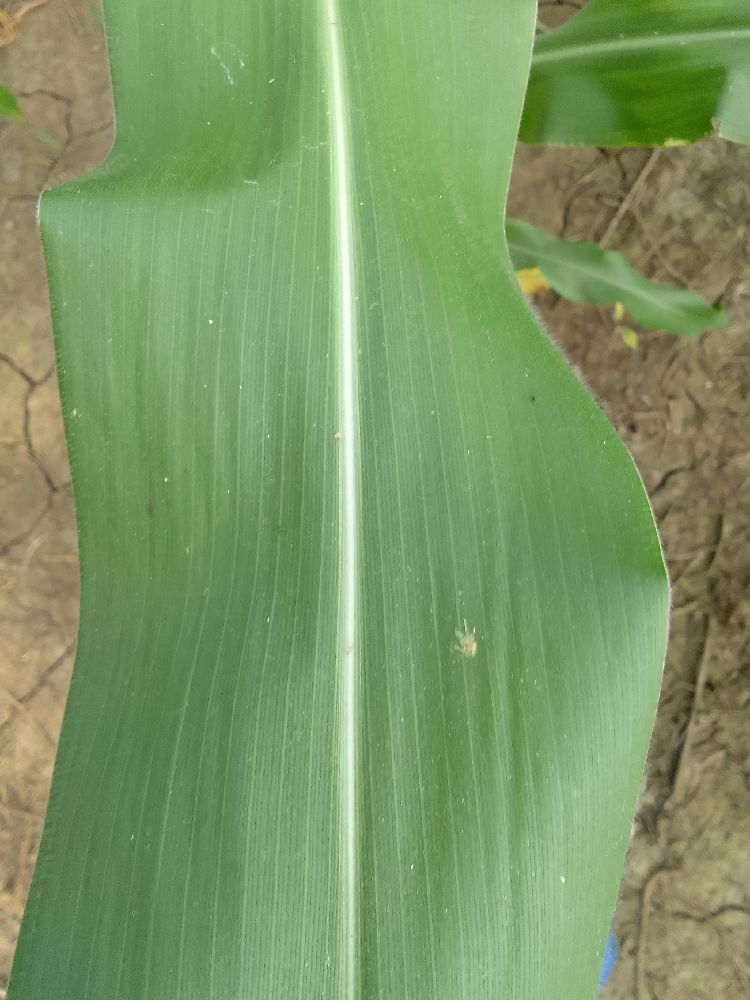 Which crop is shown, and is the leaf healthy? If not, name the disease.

maize, healthy
